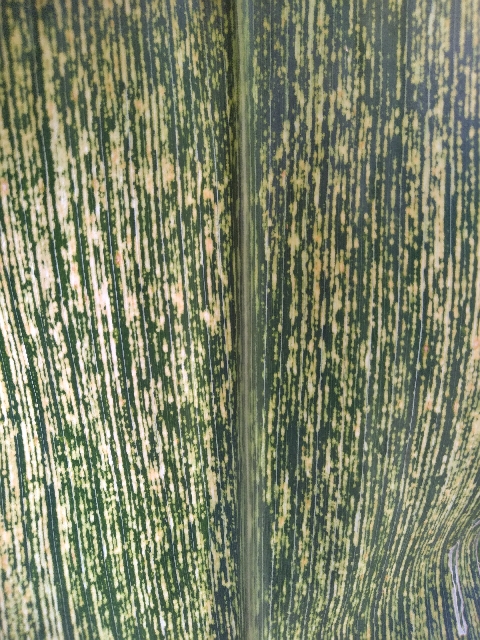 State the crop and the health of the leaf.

maize, maize streak virus
